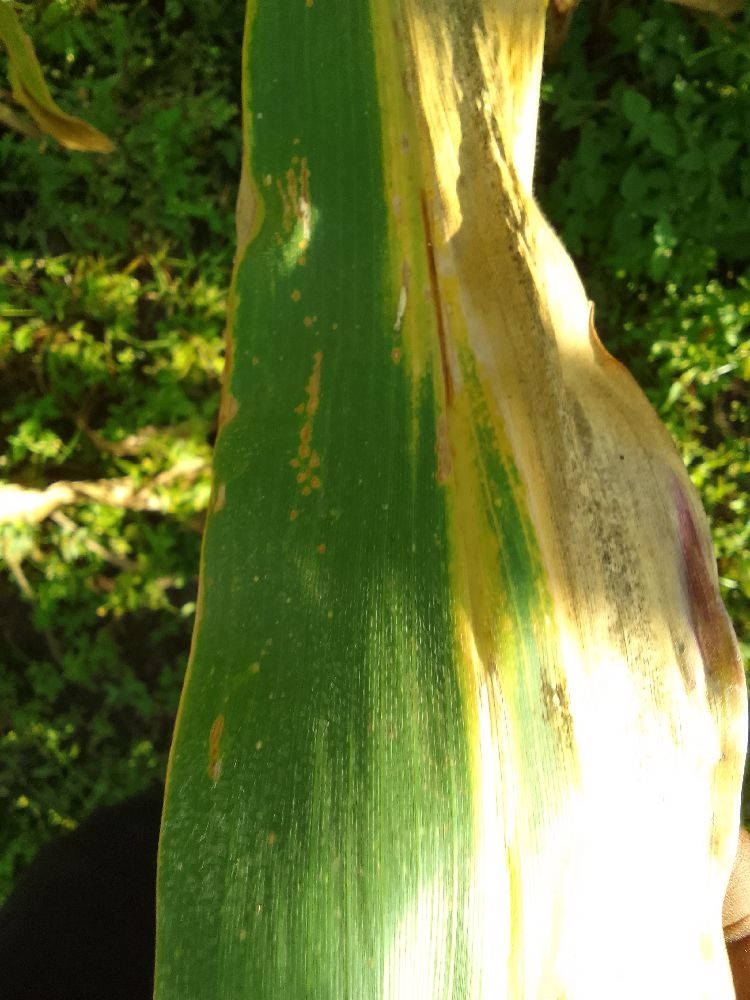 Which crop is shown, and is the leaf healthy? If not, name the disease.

maize, maize lethal necrosis
